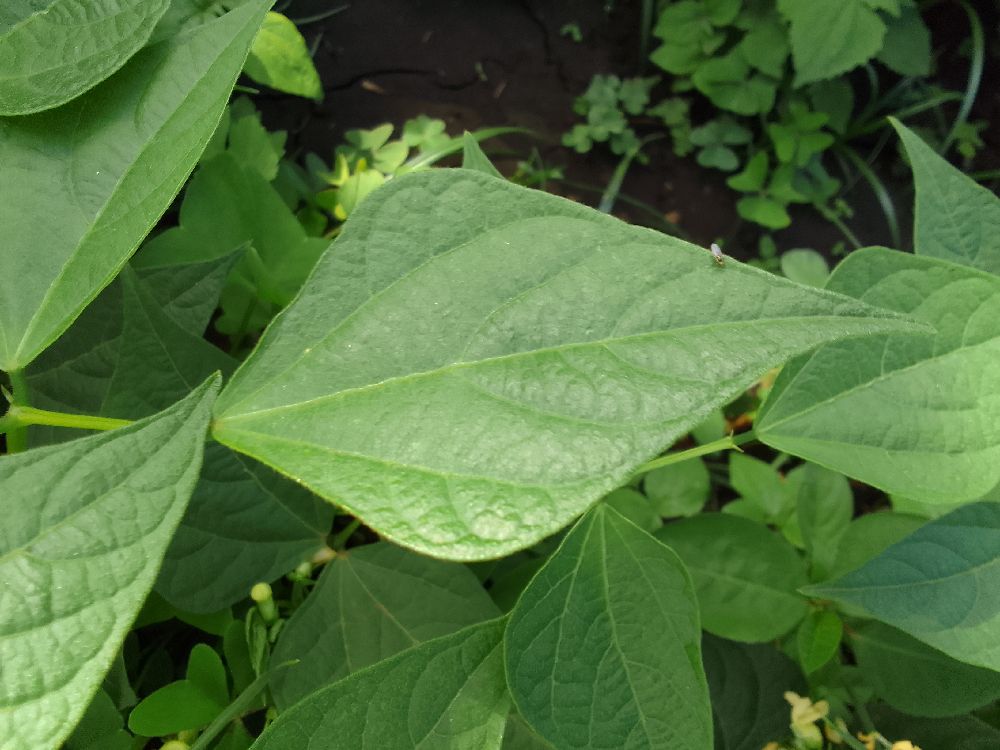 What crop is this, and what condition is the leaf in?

common bean, healthy
